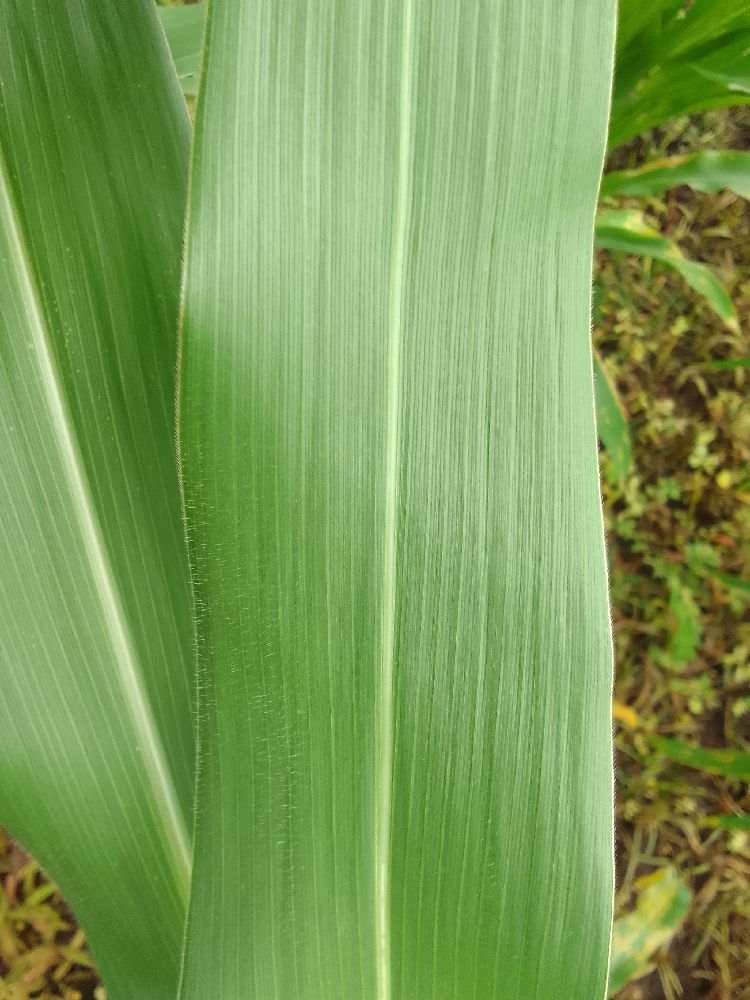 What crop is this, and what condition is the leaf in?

maize, healthy
